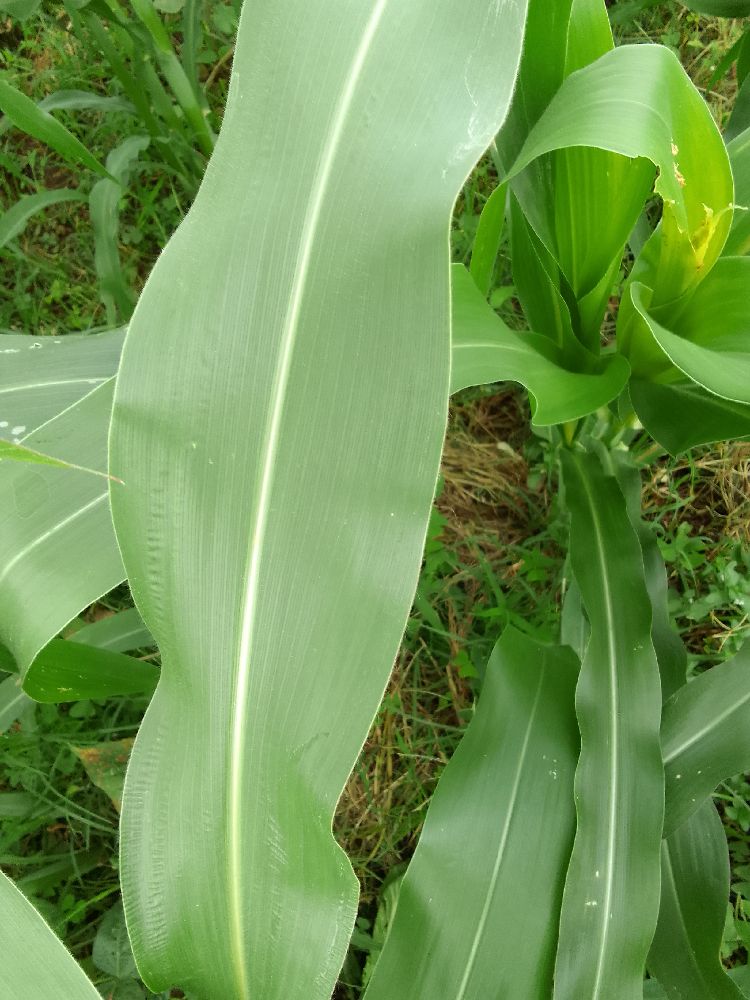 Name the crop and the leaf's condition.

maize, healthy
